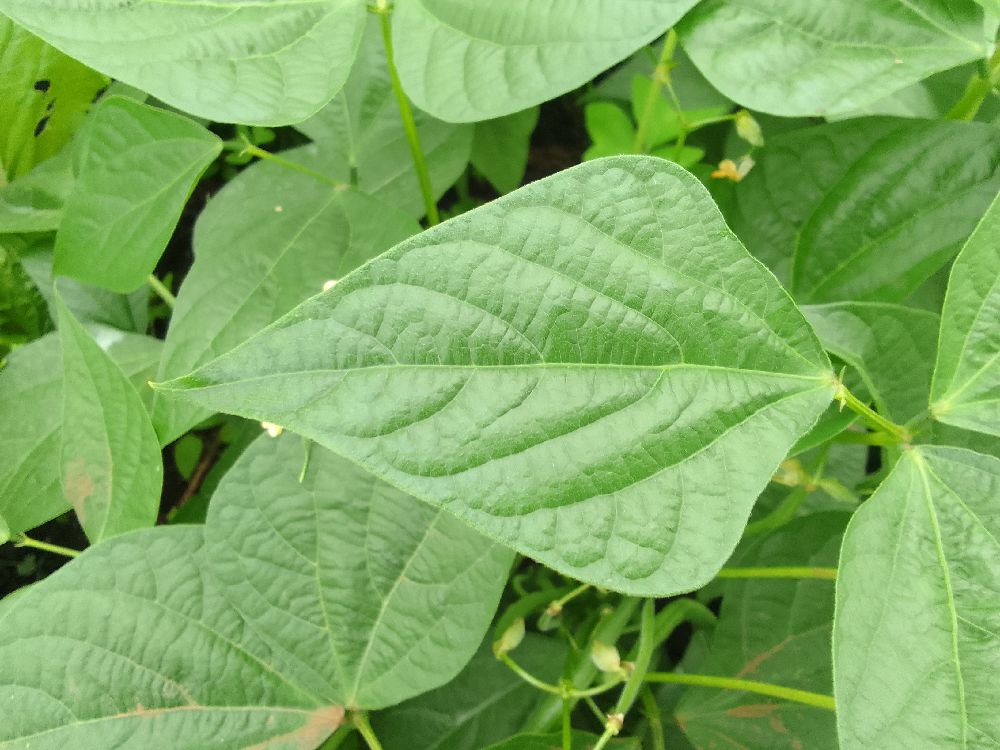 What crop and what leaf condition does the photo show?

common bean, healthy
